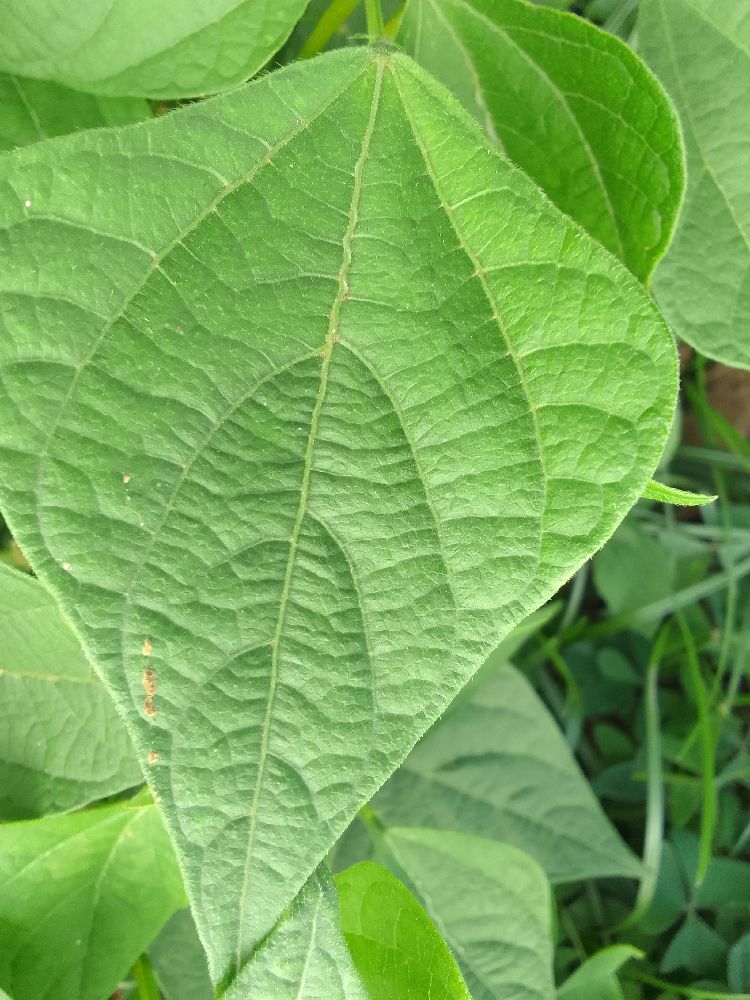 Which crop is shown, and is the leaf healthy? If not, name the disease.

common bean, healthy
